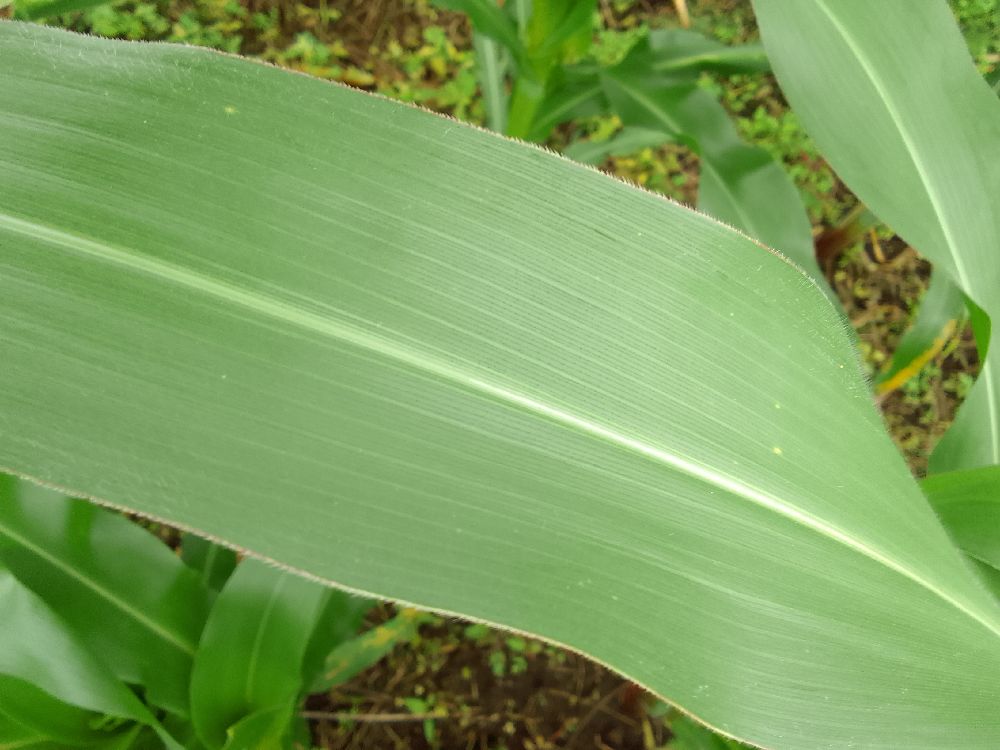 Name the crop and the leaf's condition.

maize, healthy
